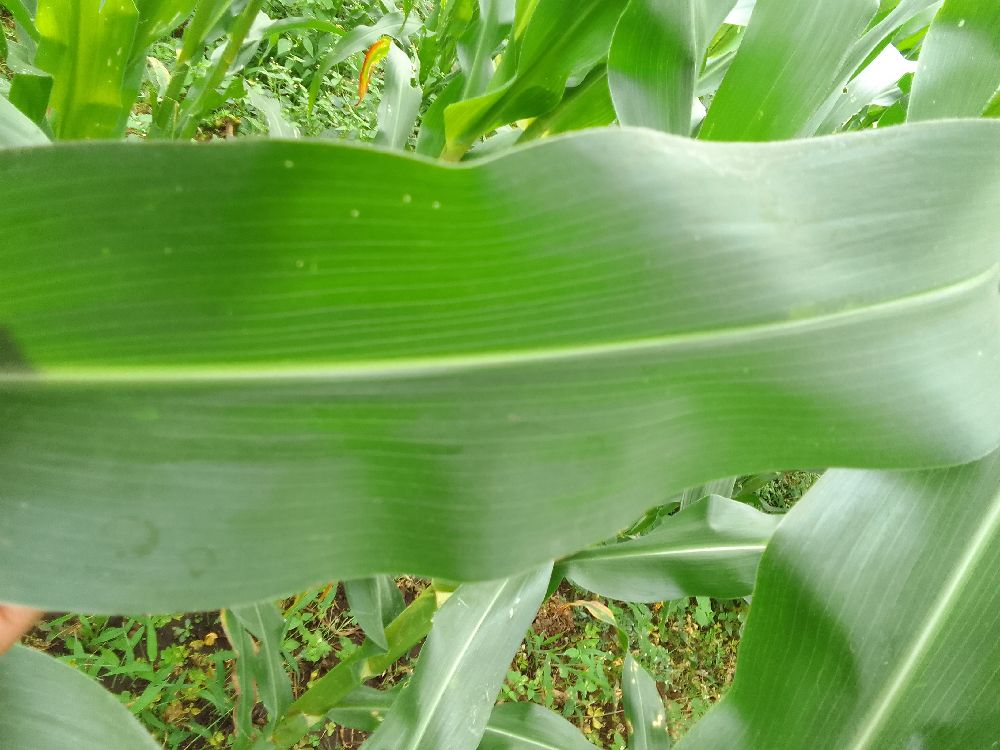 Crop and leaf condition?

maize, healthy
